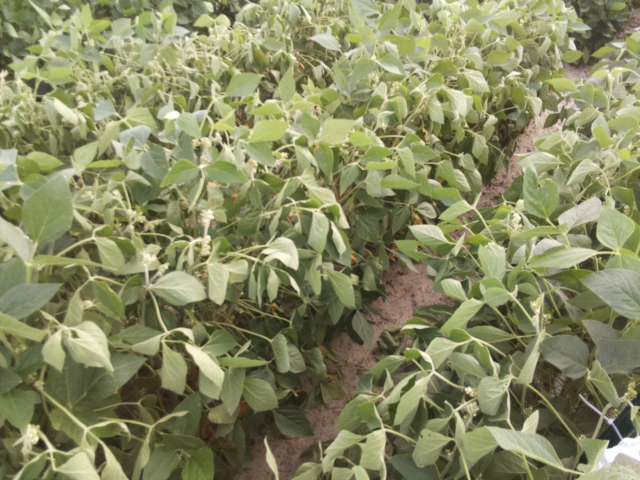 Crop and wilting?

soybean, moderate turgor loss in upper canopy
